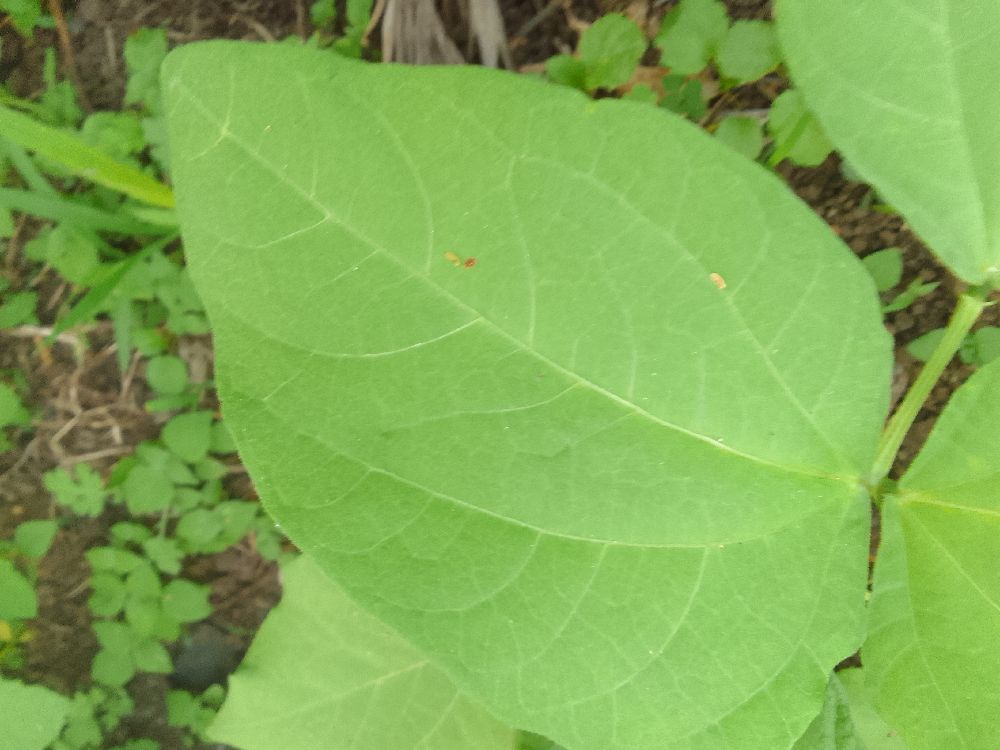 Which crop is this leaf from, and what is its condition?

common bean, healthy
